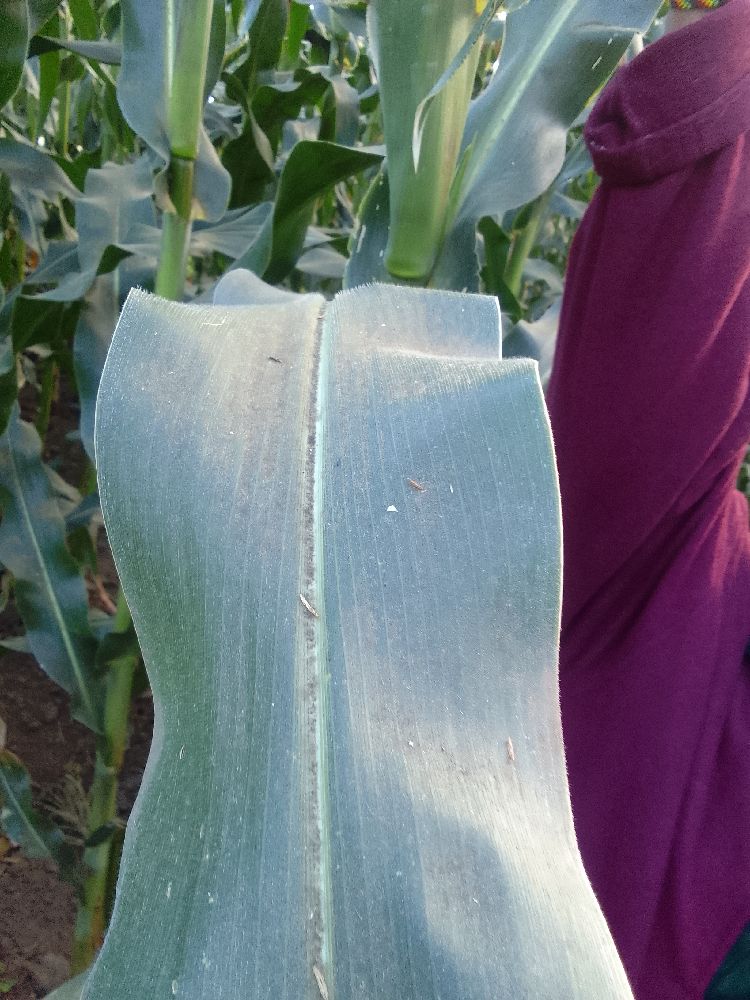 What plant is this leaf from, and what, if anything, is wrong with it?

maize, healthy
